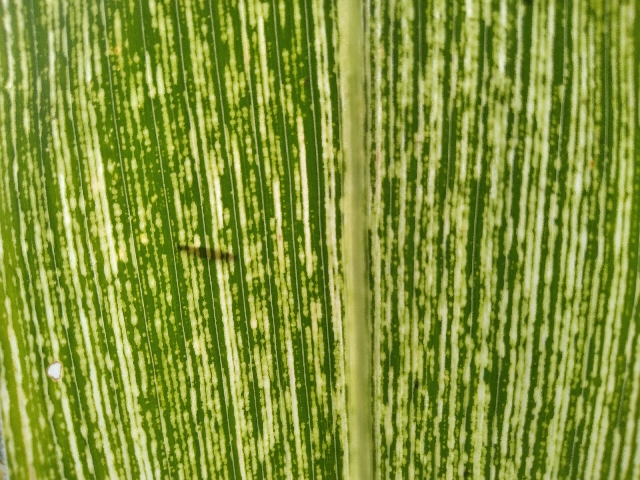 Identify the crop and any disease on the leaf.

maize, maize streak virus
